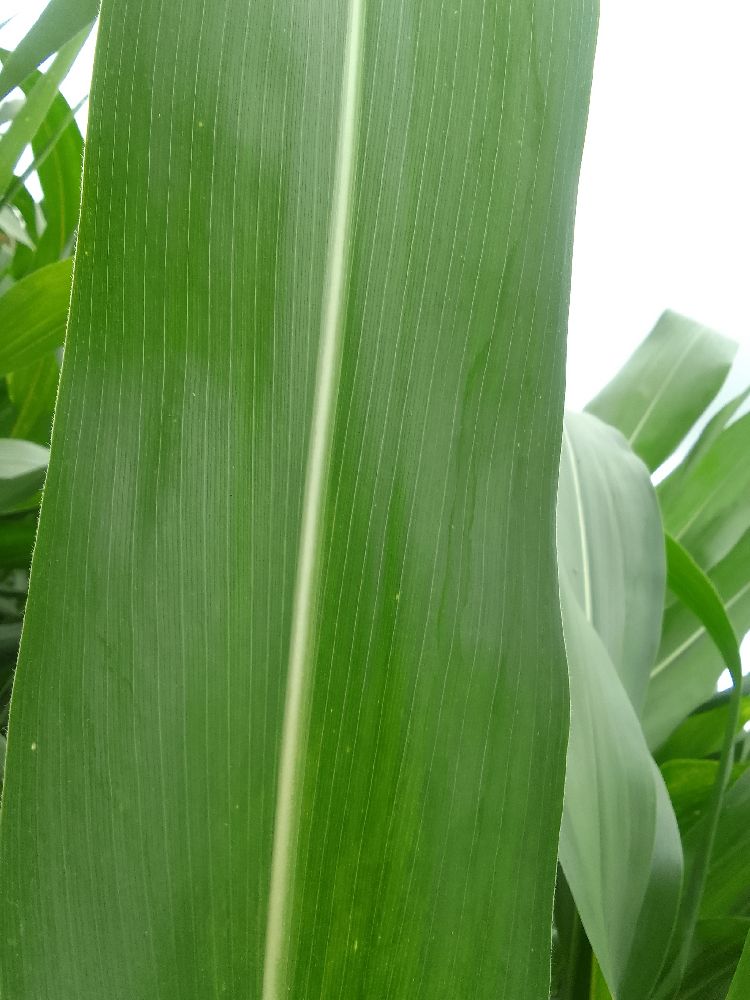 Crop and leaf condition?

maize, healthy
